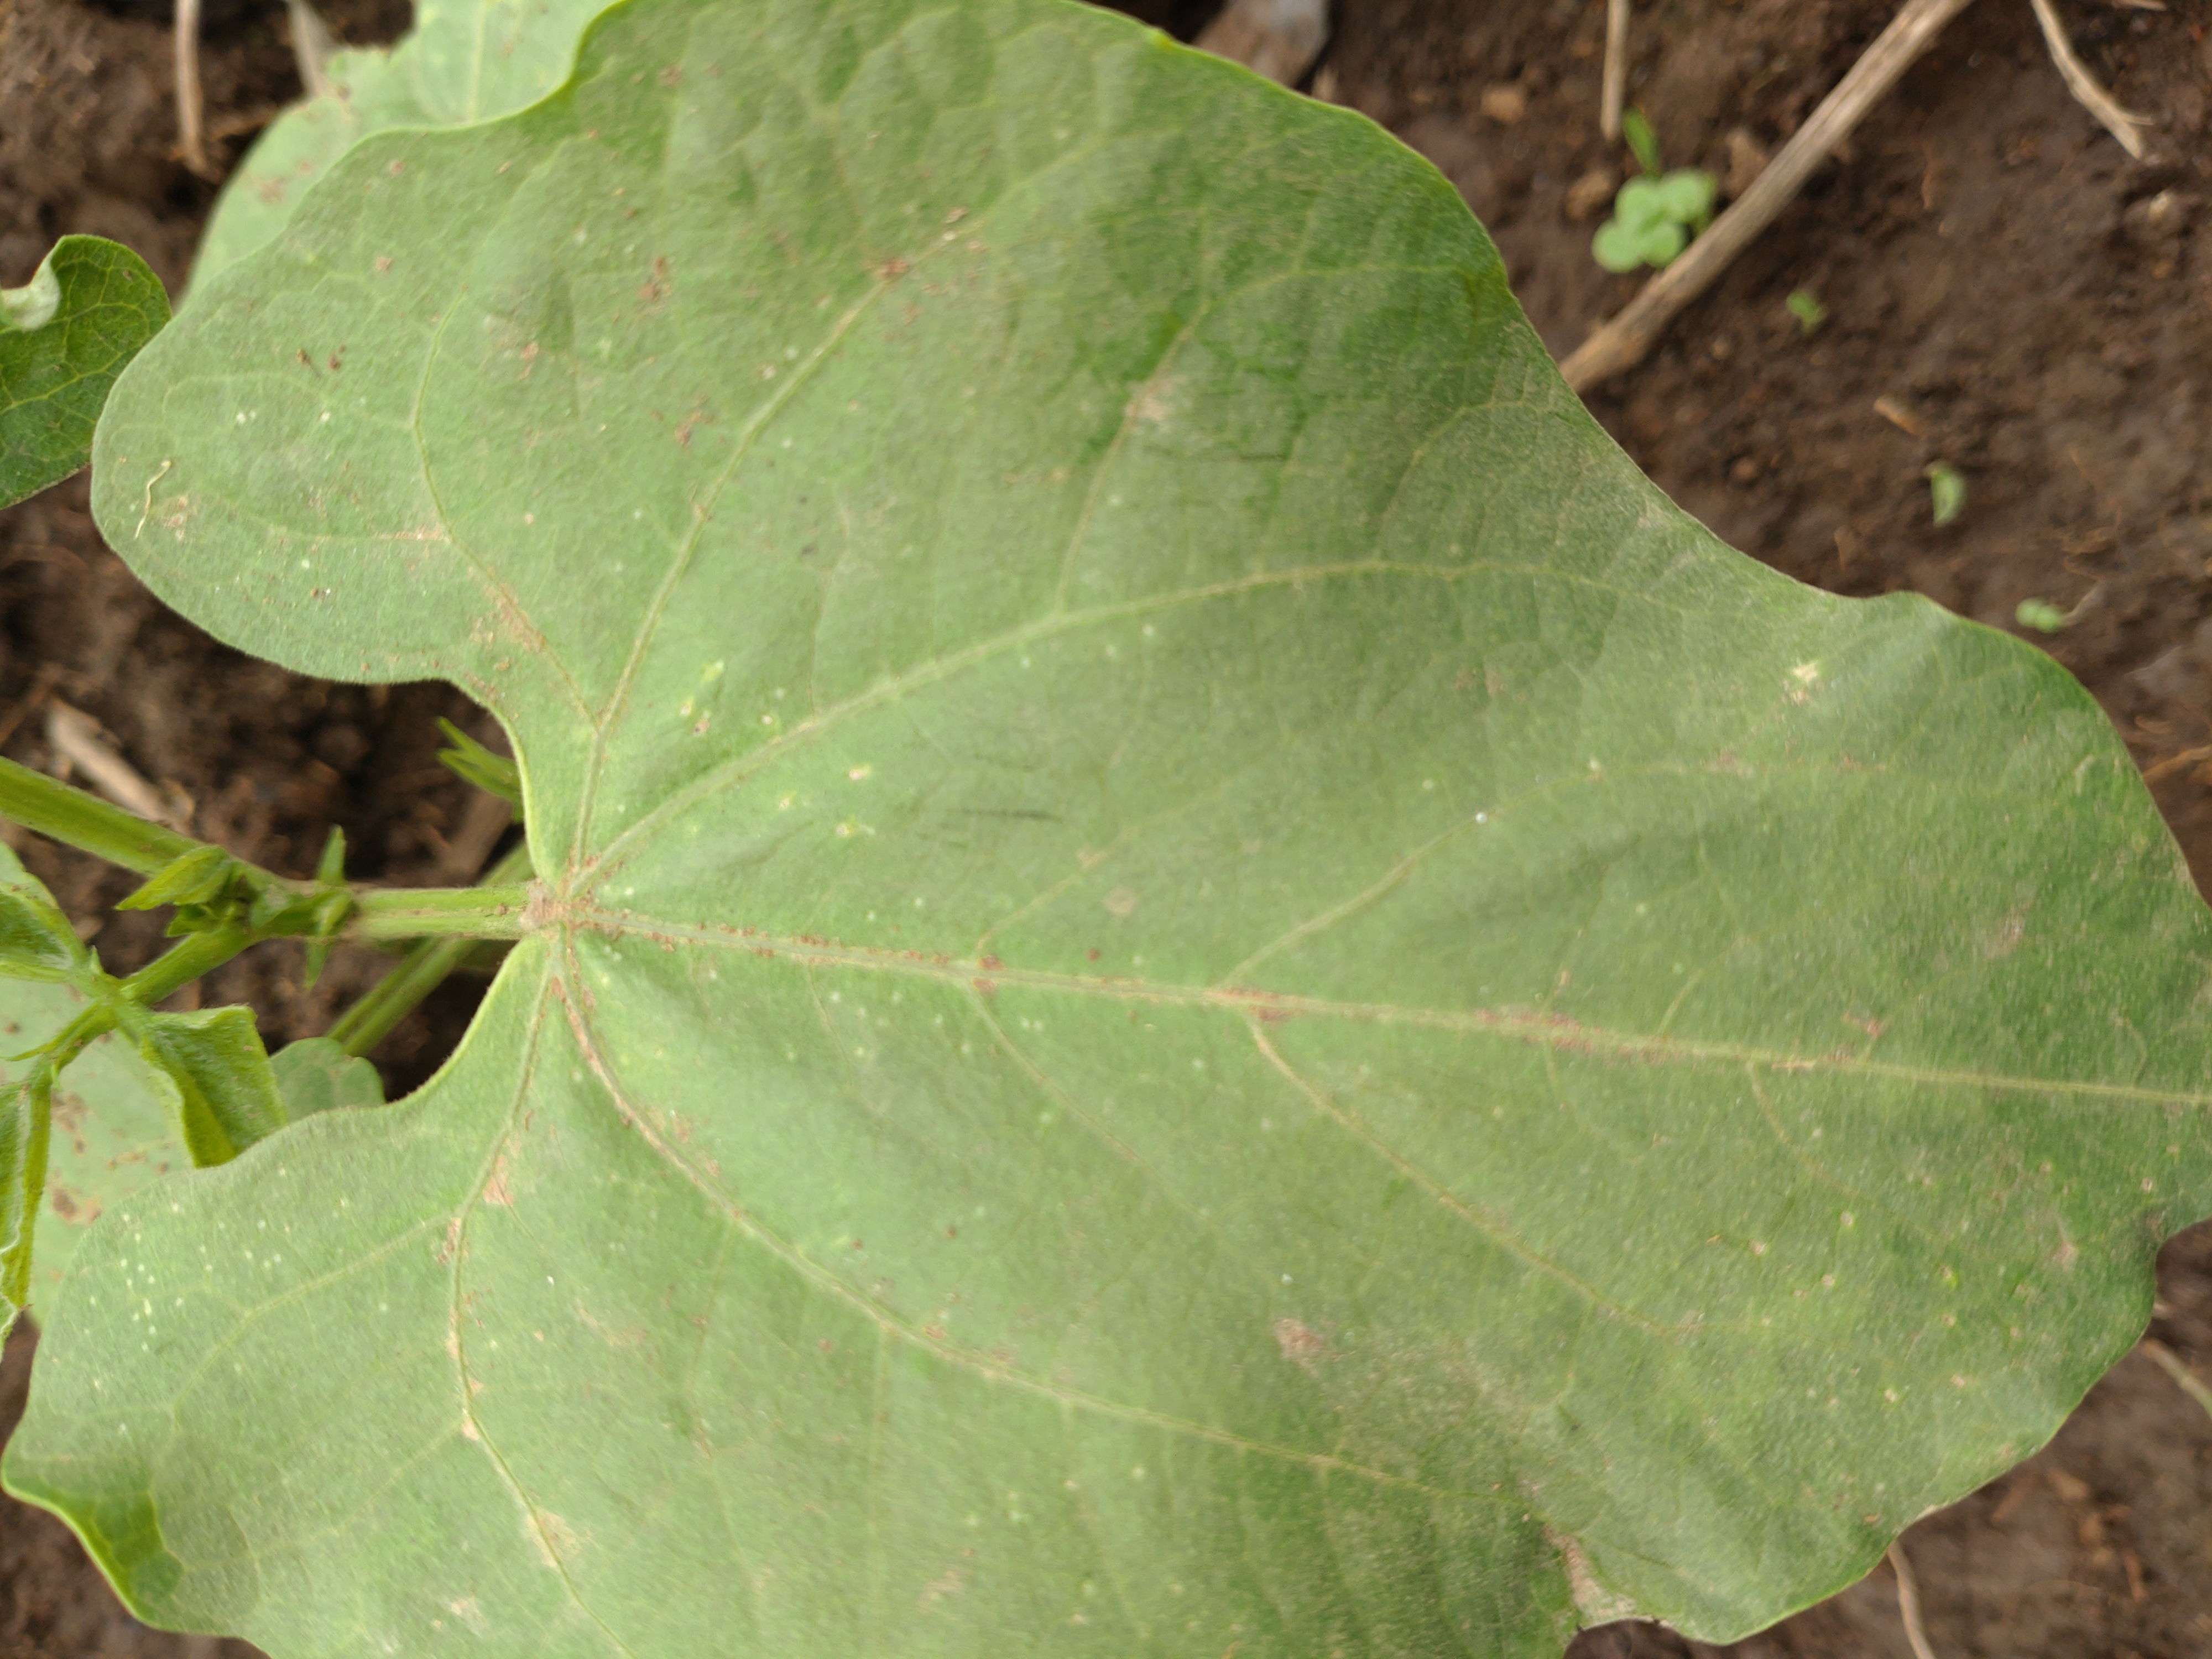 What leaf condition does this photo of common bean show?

healthy
